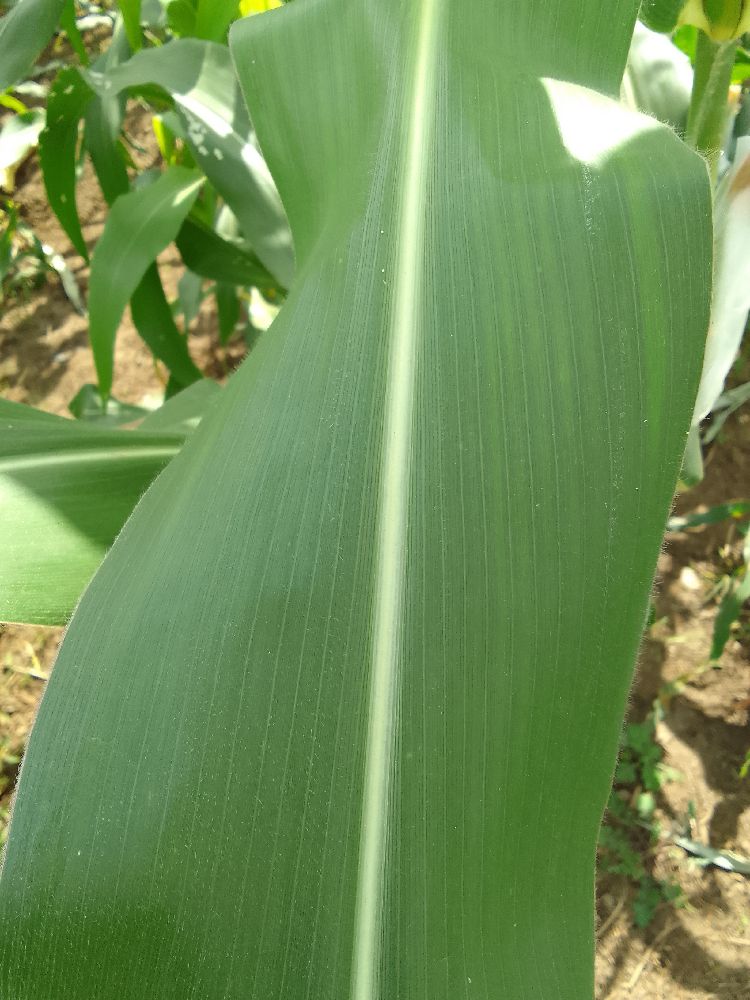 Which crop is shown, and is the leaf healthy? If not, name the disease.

maize, healthy
